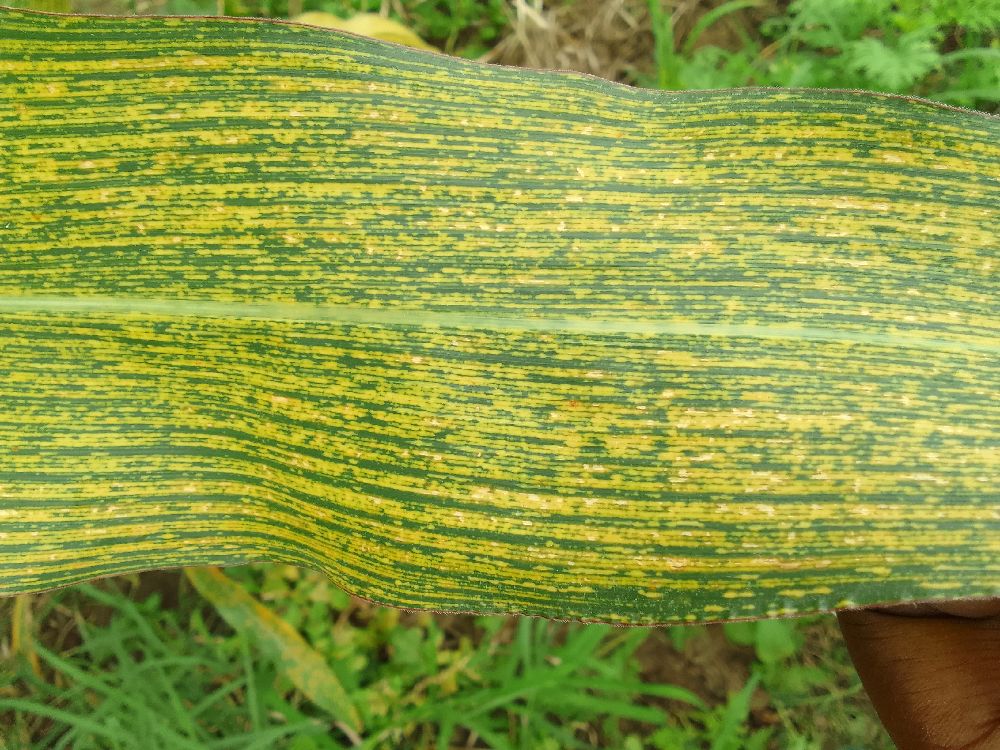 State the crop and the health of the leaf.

maize, maize streak virus
